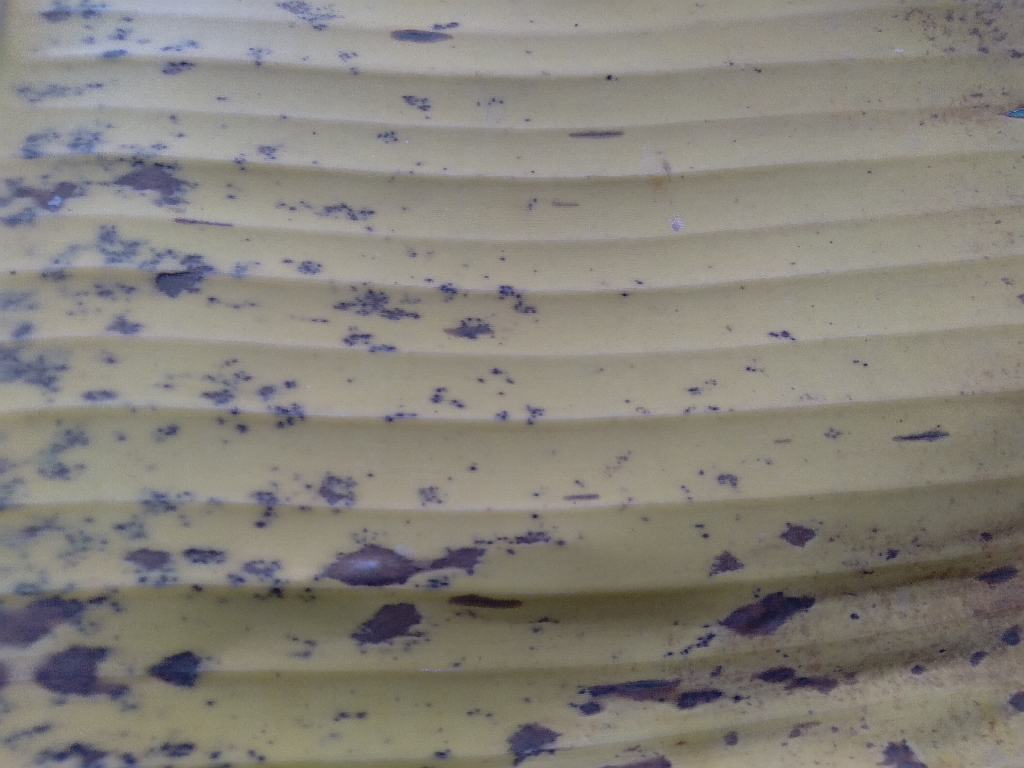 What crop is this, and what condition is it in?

banana, black sigatoka
